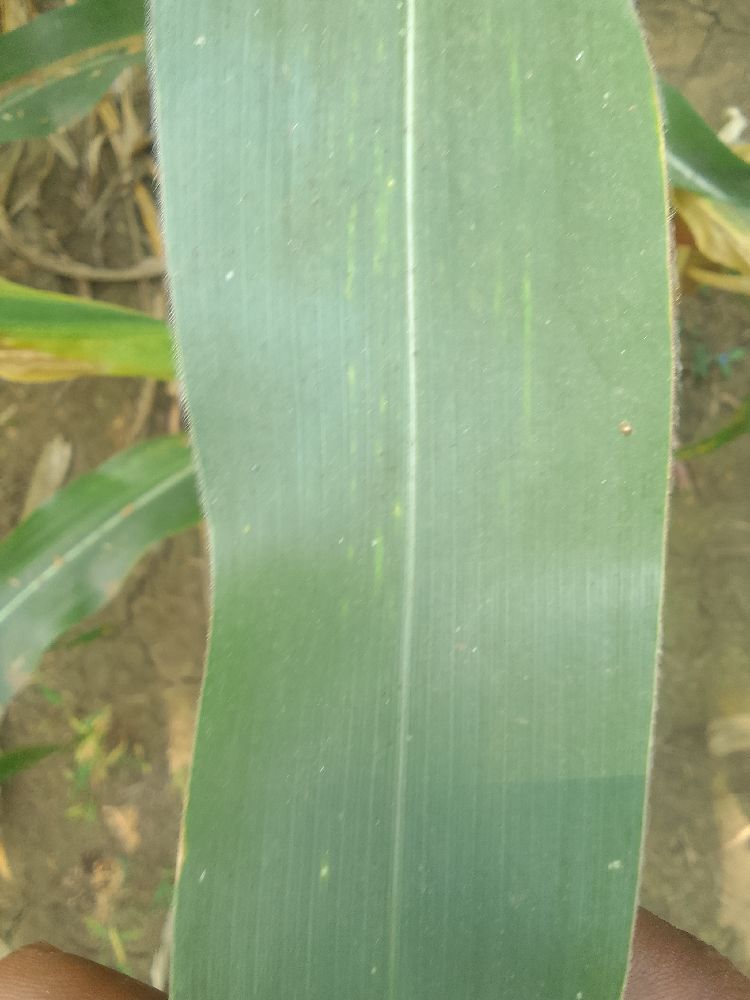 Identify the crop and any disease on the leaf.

maize, healthy
